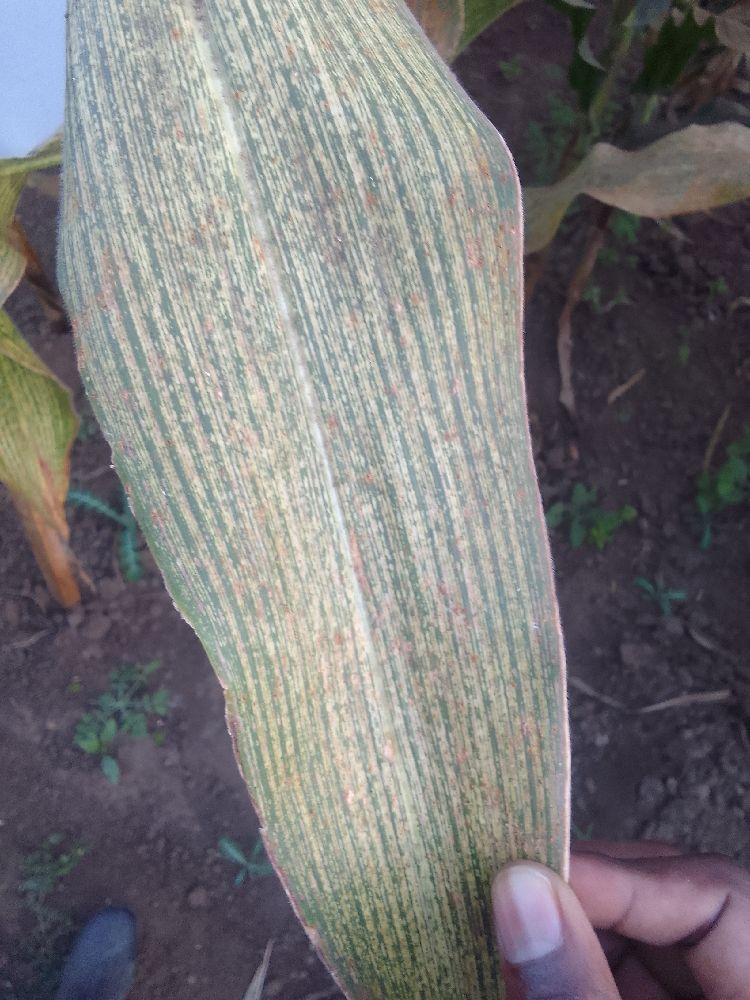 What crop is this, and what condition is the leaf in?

maize, maize streak virus
